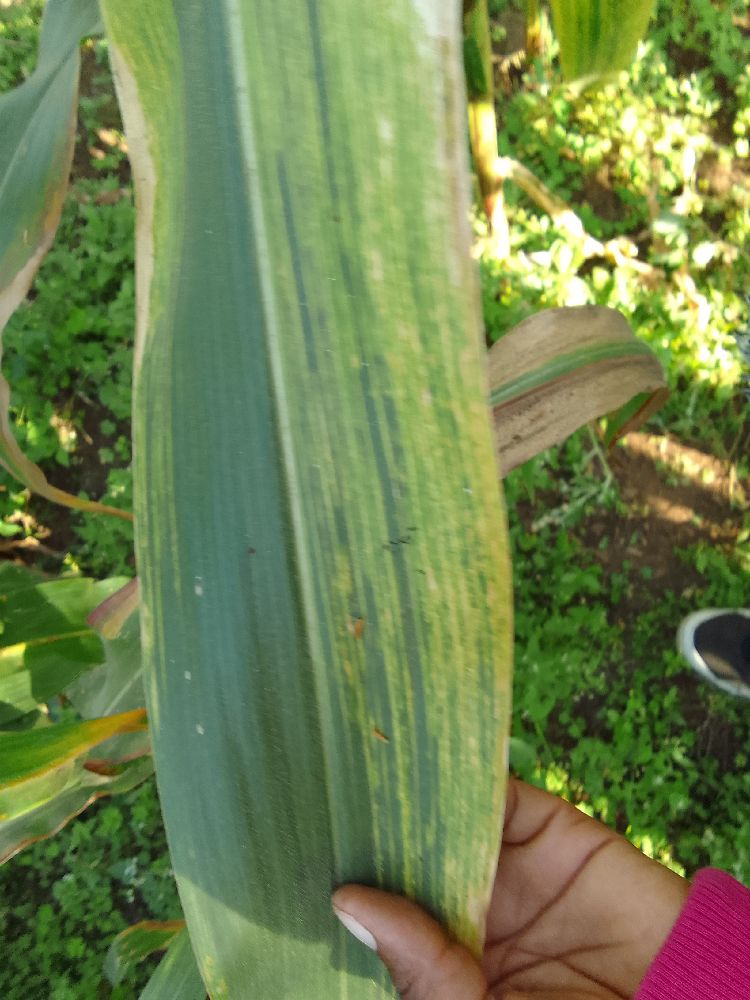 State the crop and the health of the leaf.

maize, maize lethal necrosis
